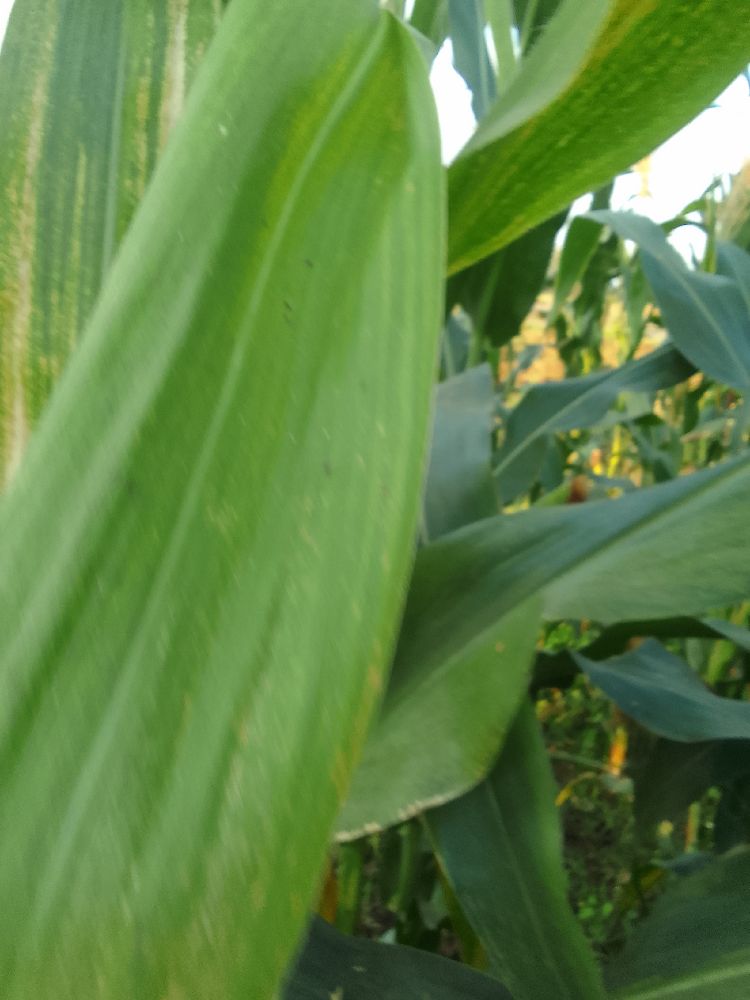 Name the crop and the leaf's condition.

maize, maize lethal necrosis
